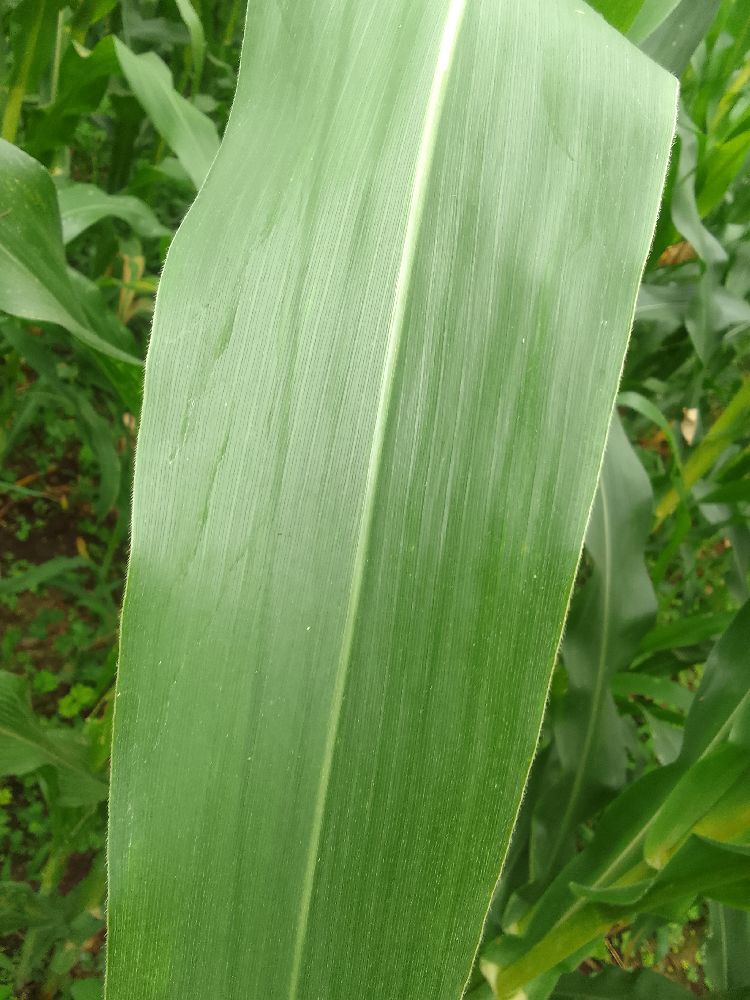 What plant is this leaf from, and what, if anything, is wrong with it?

maize, healthy
